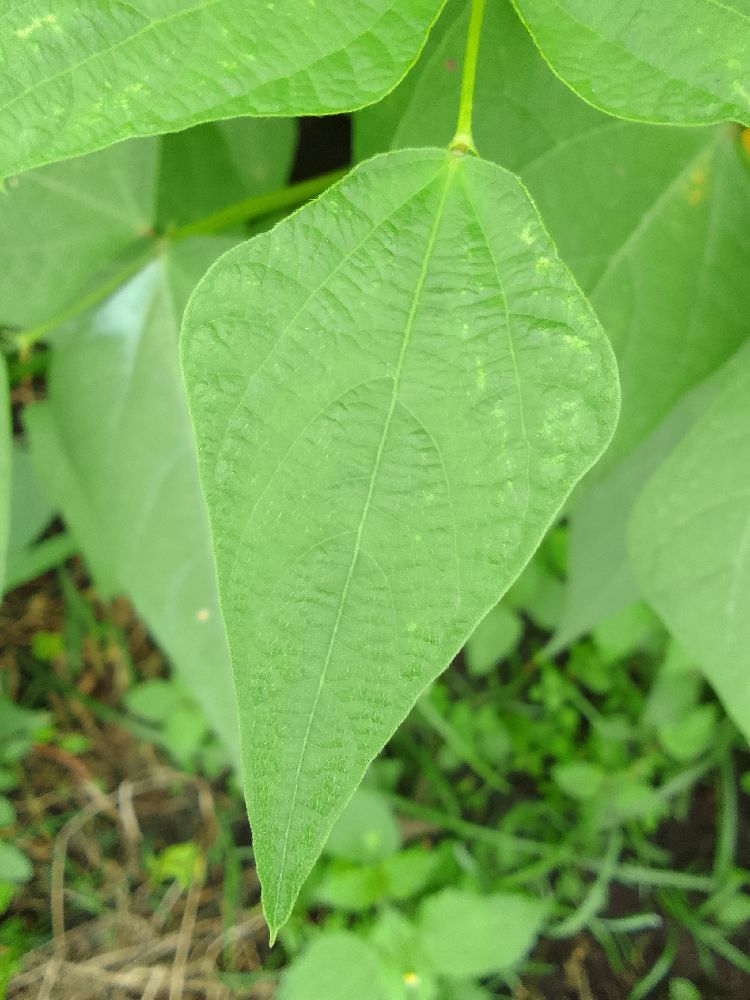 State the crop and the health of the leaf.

common bean, healthy
